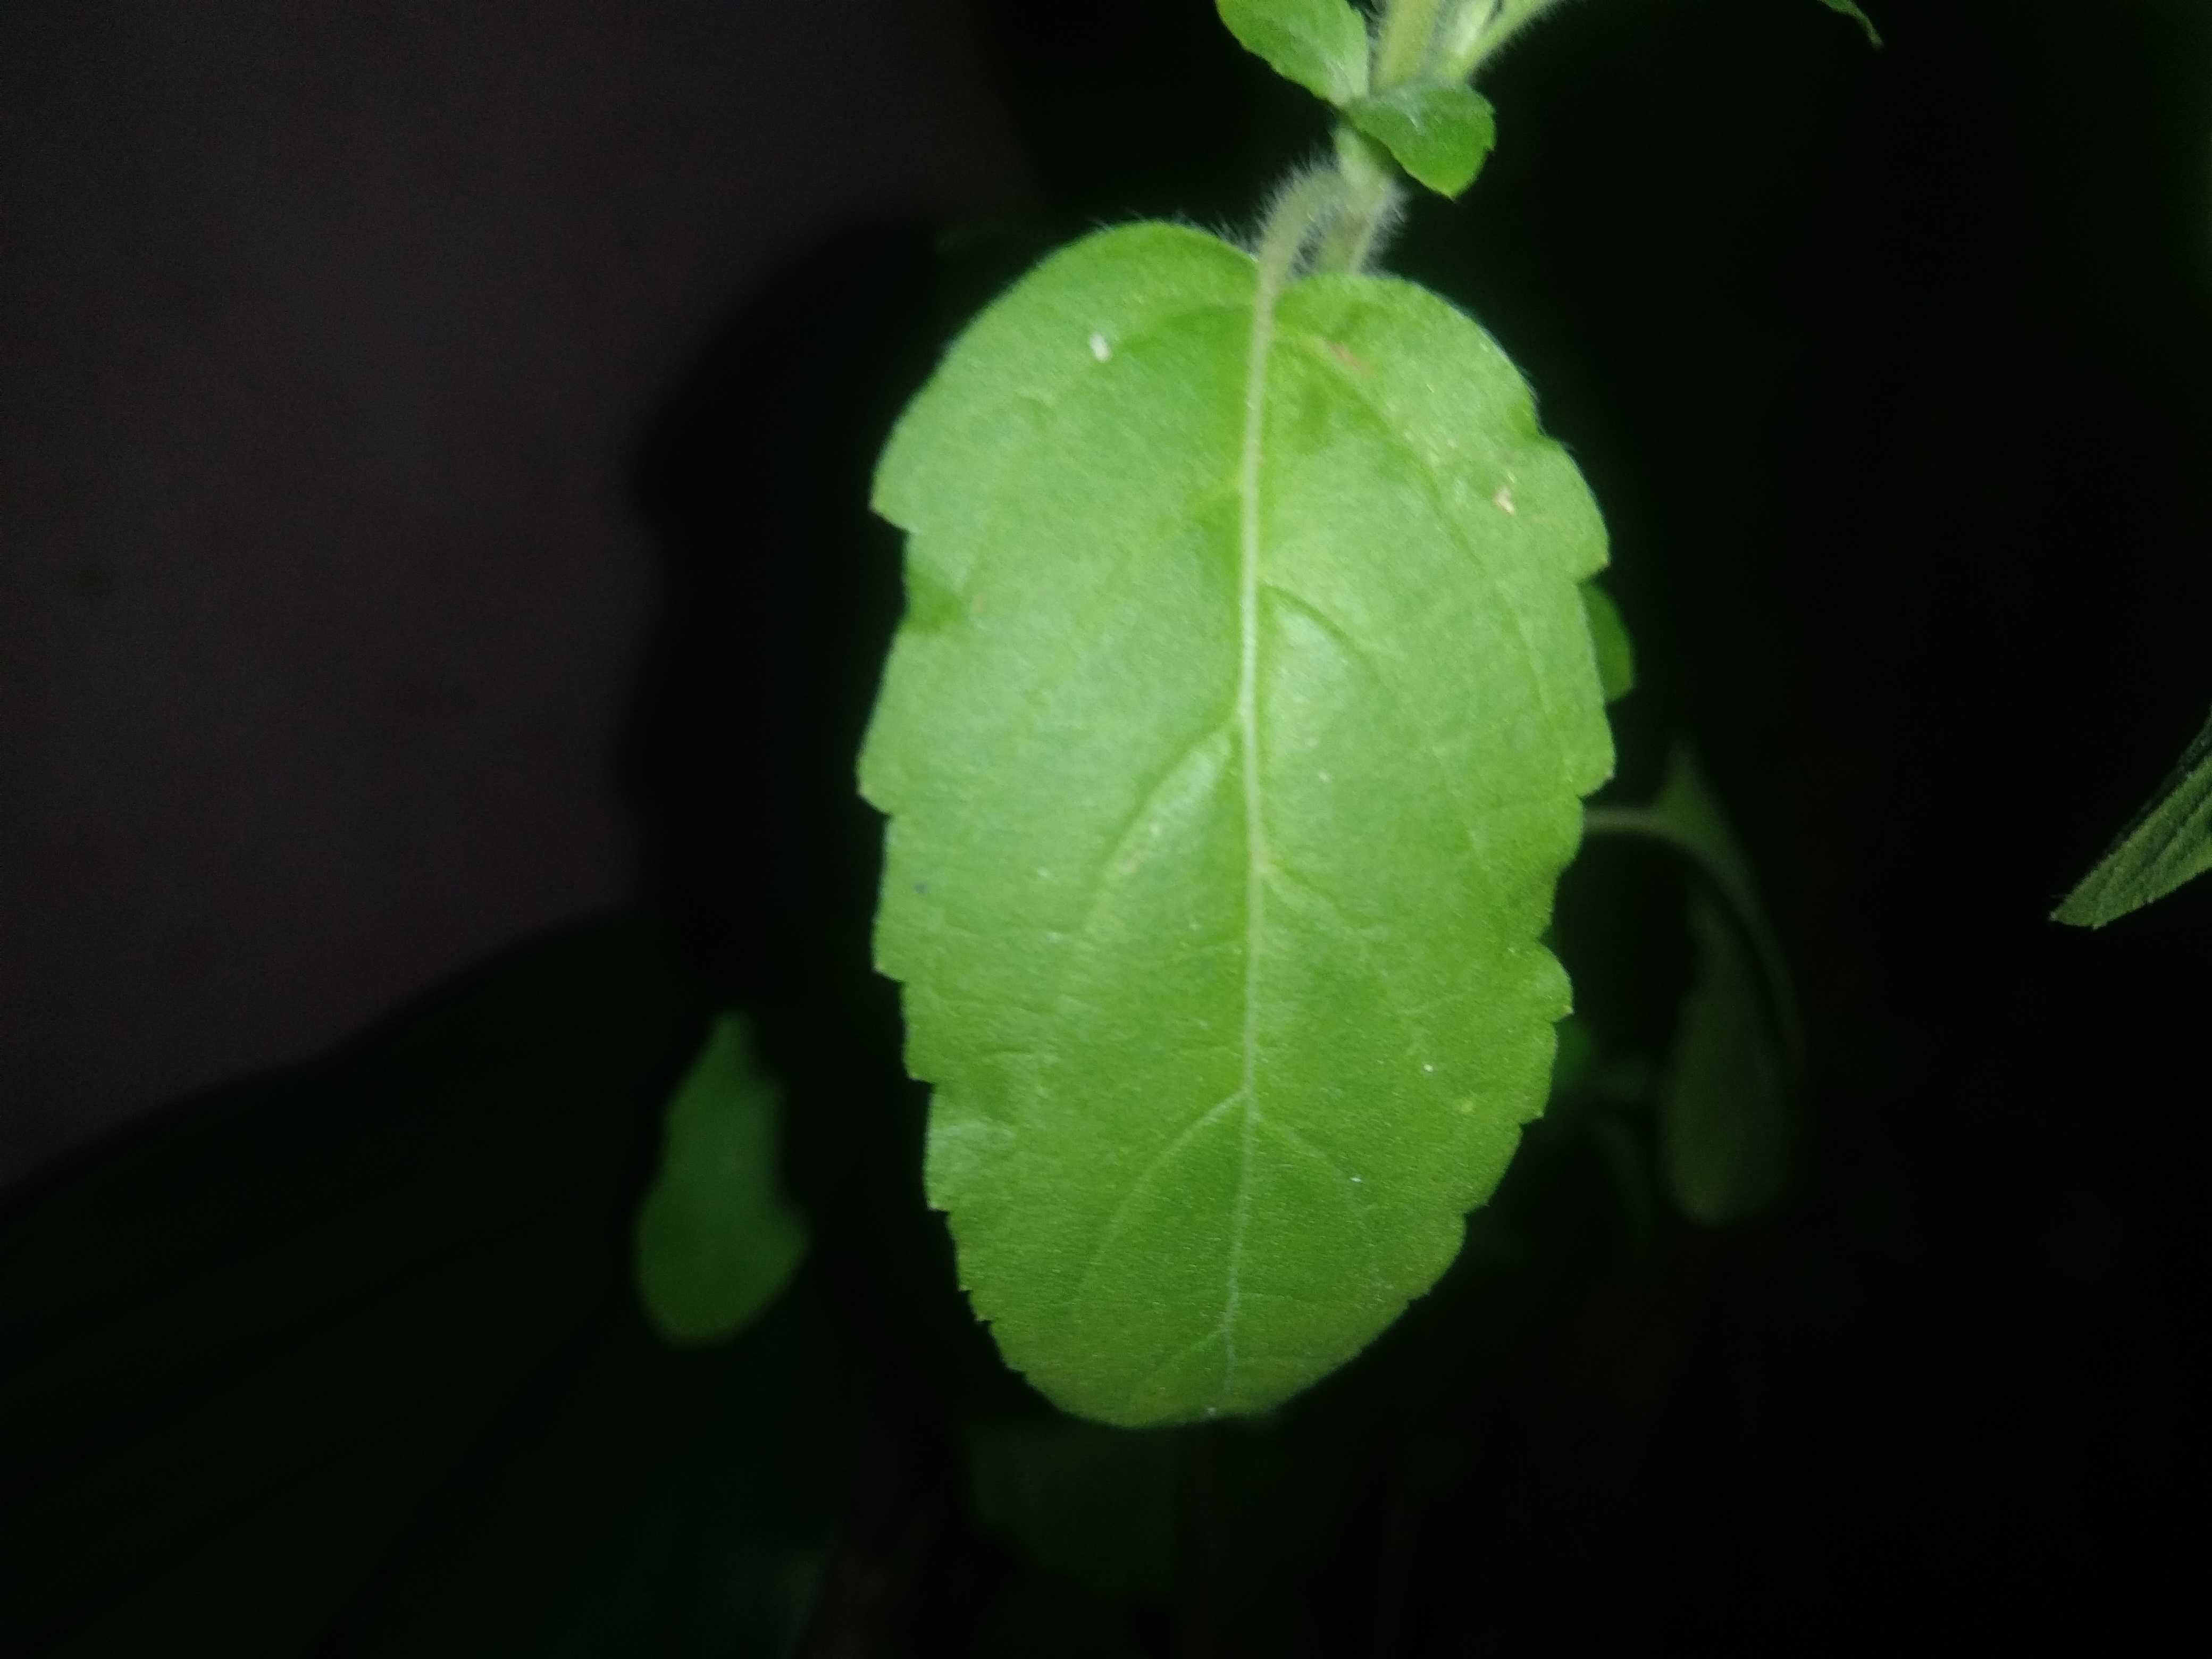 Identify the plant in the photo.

tulshi
